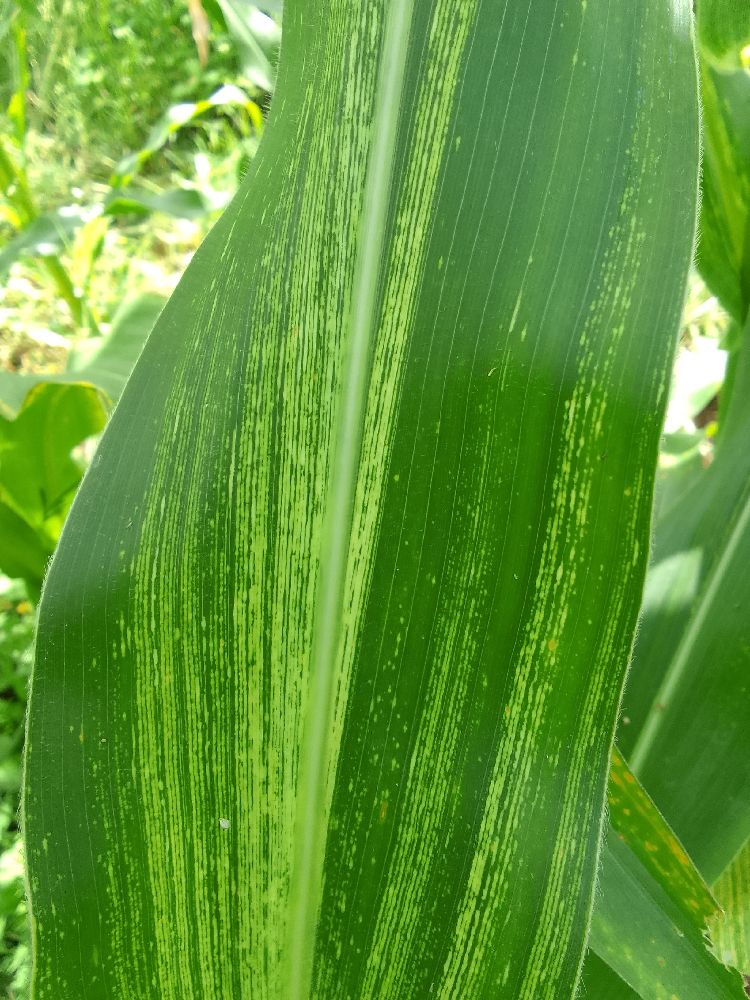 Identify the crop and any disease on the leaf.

maize, maize streak virus
